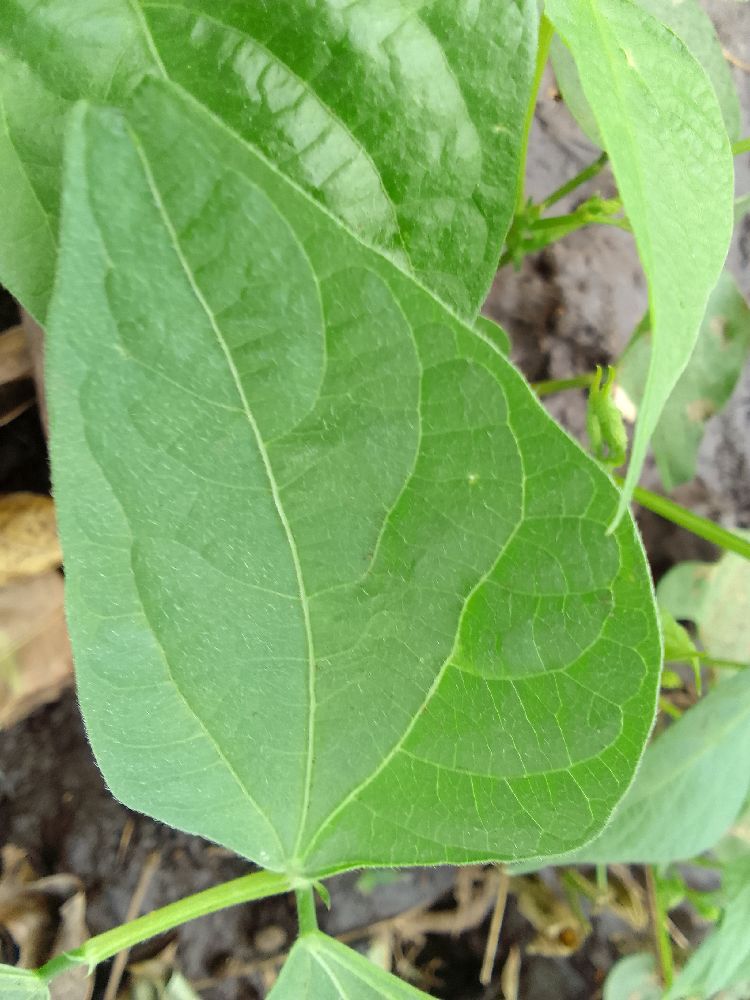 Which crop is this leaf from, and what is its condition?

common bean, healthy
